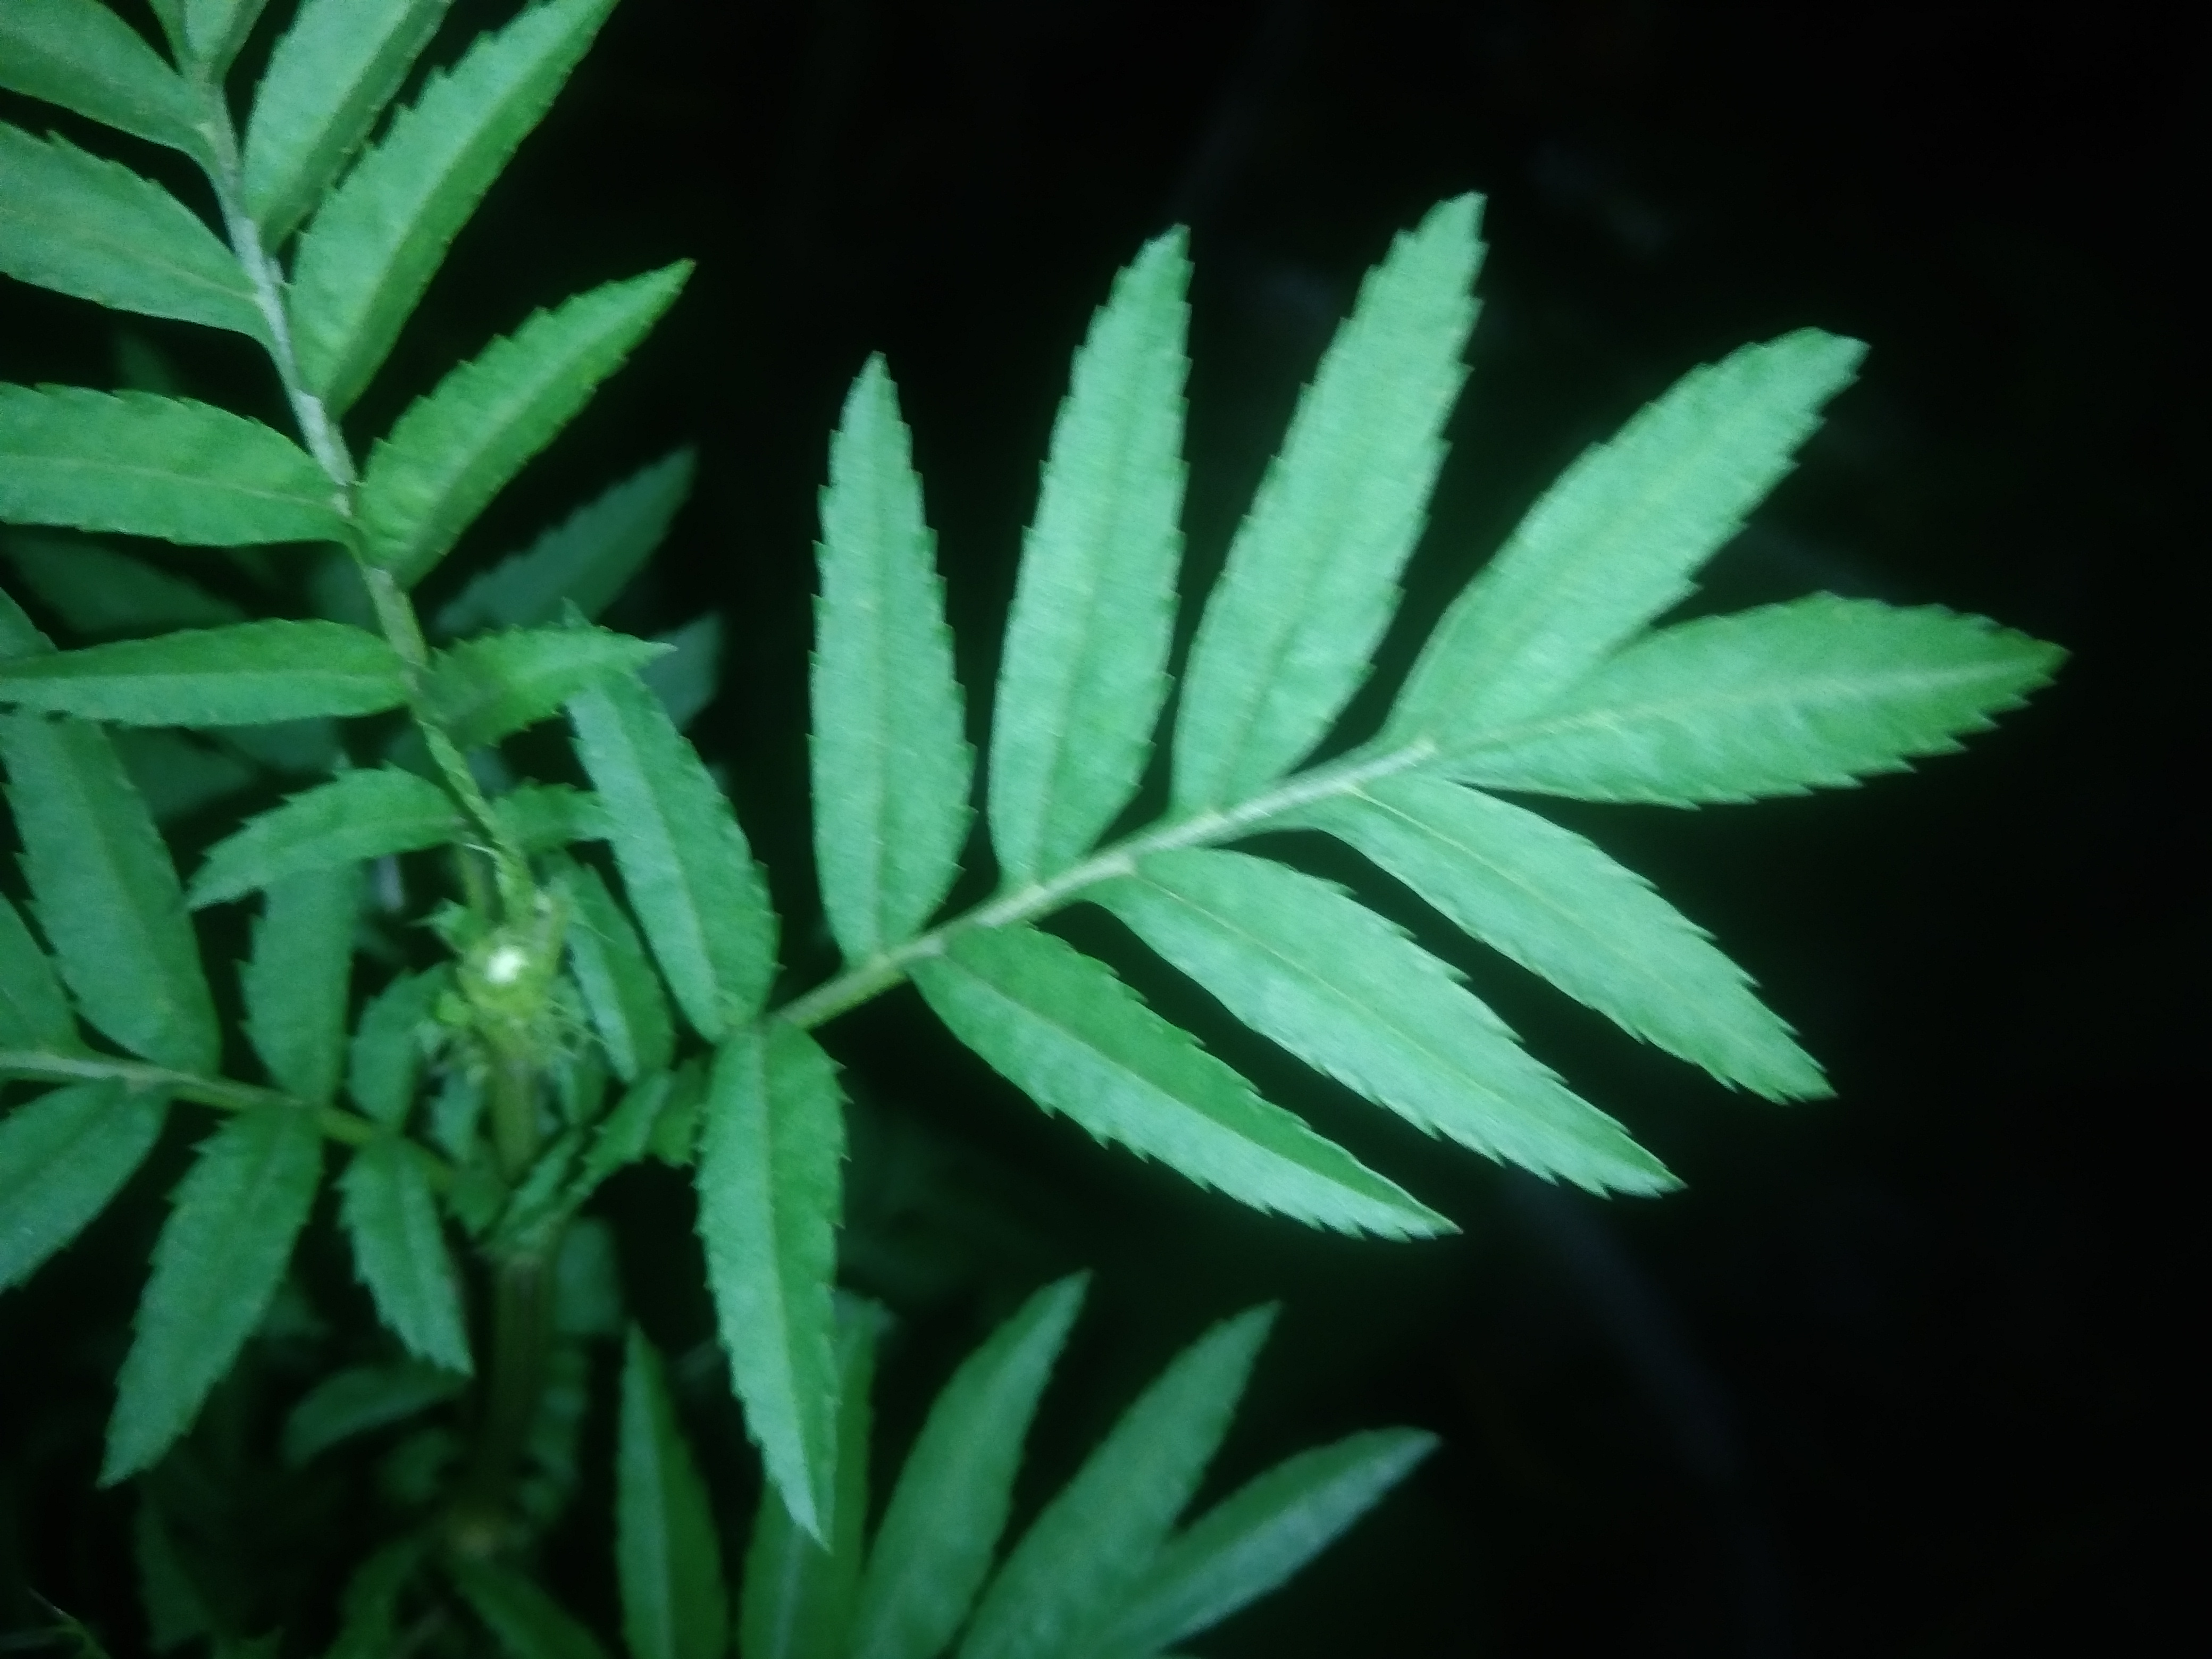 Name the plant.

marigold
